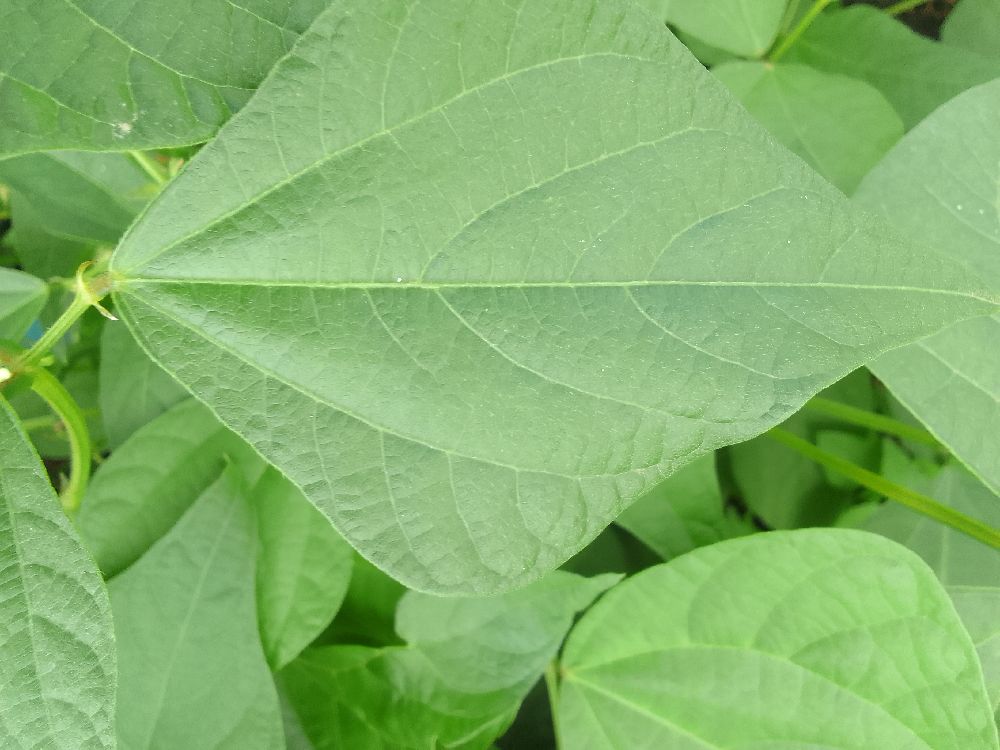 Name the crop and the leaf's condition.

common bean, healthy
